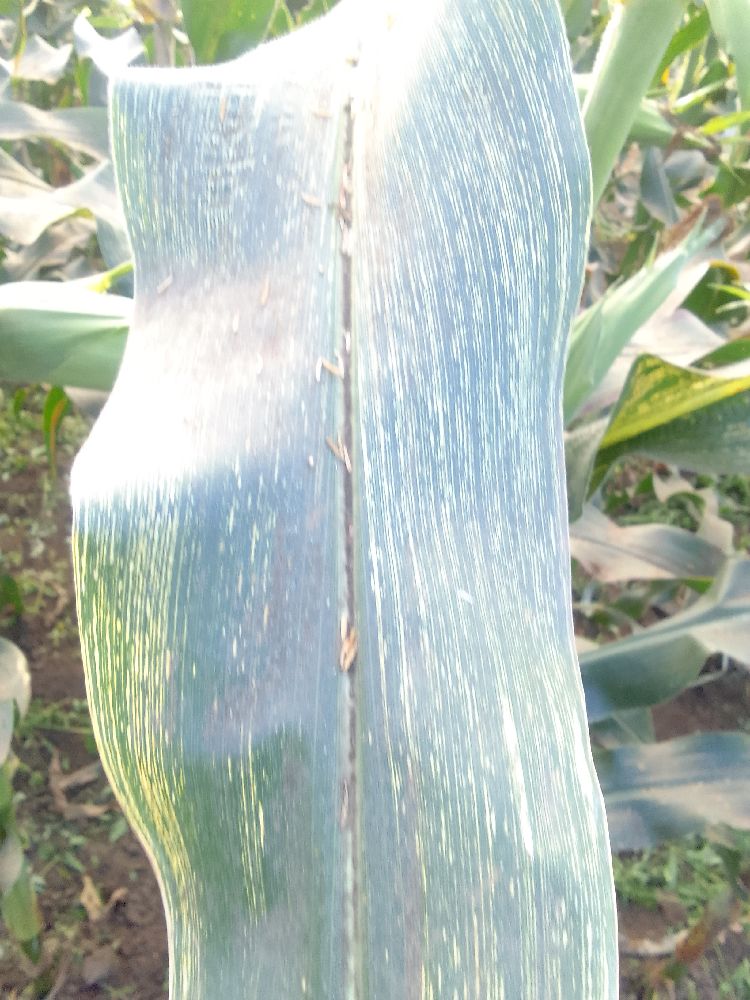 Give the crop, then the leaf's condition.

maize, maize streak virus
